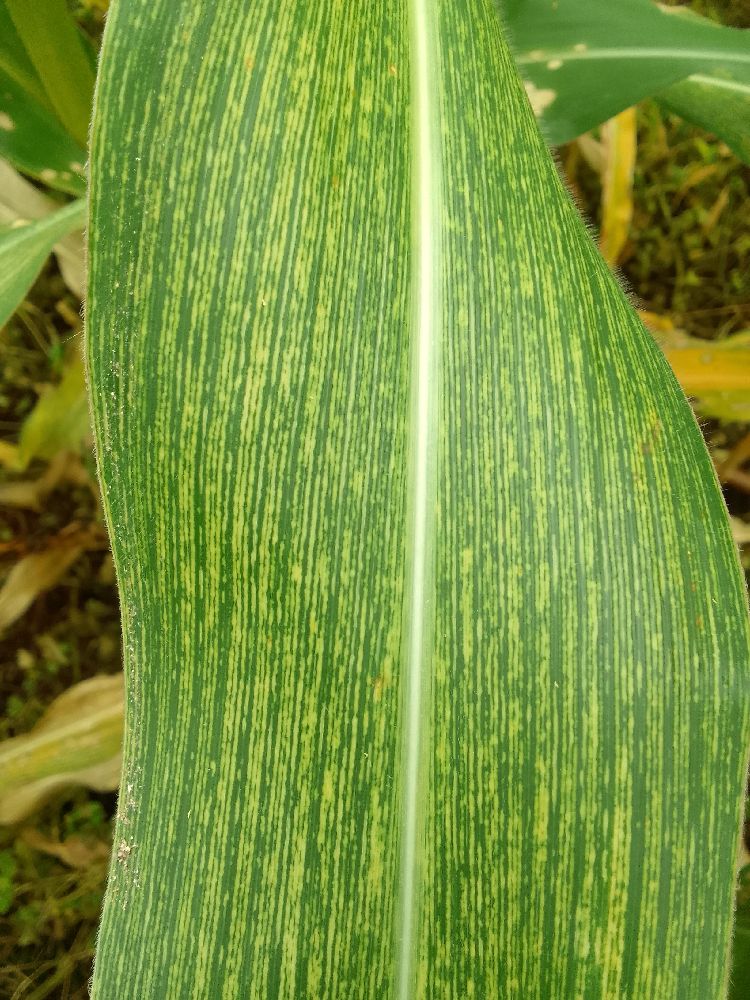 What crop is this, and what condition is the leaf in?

maize, maize streak virus
